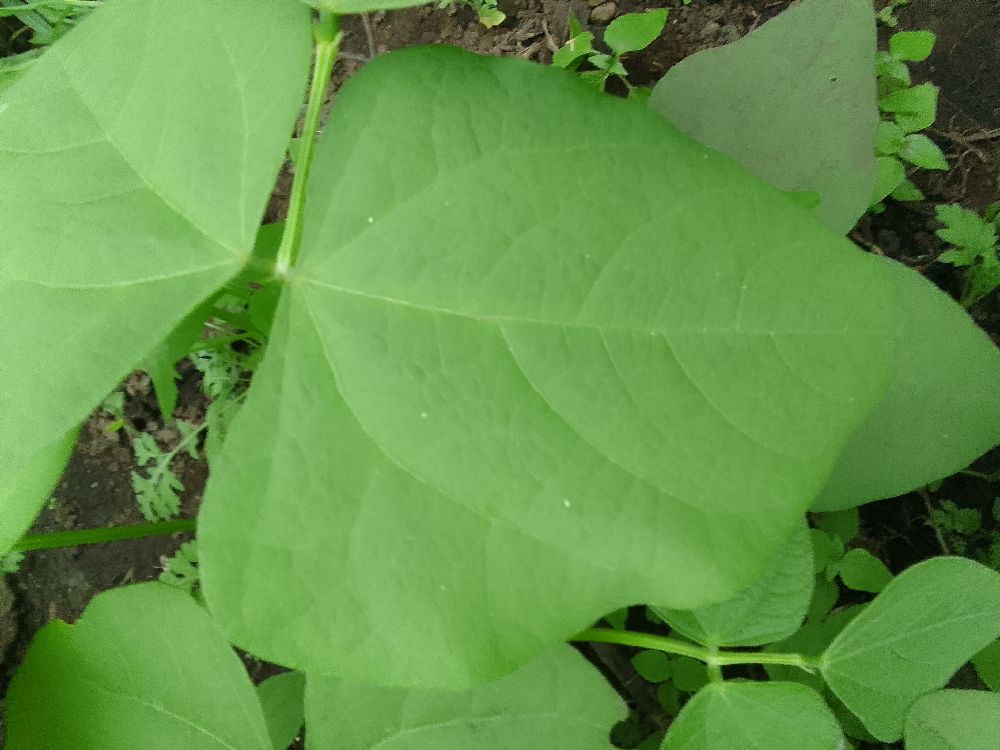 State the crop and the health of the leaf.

common bean, healthy
